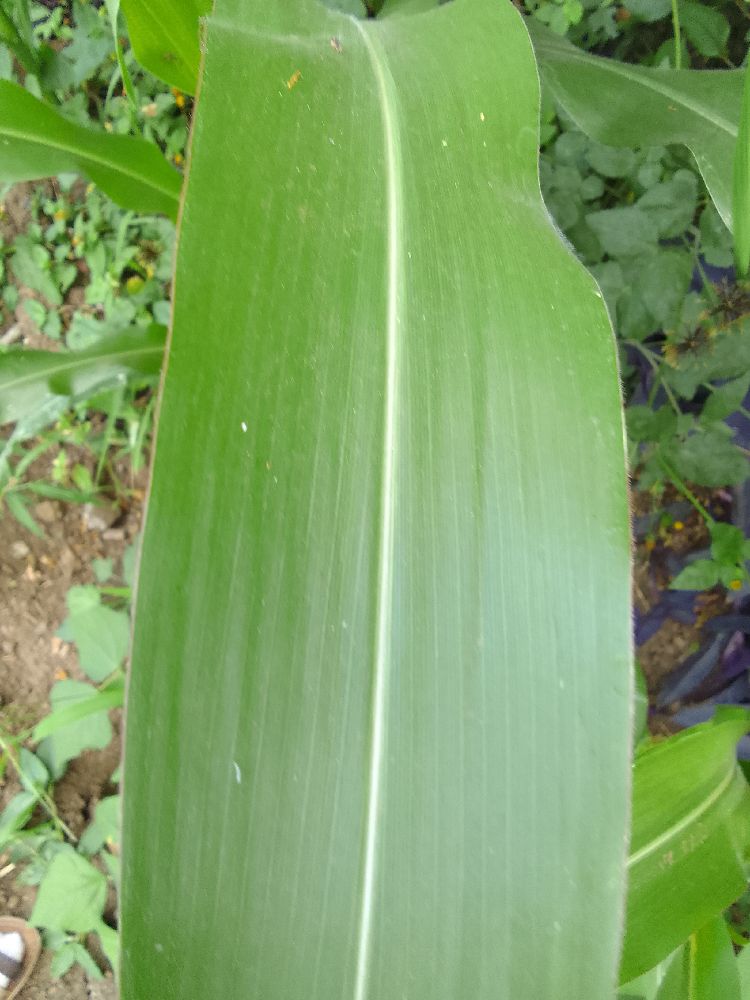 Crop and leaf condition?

maize, healthy
